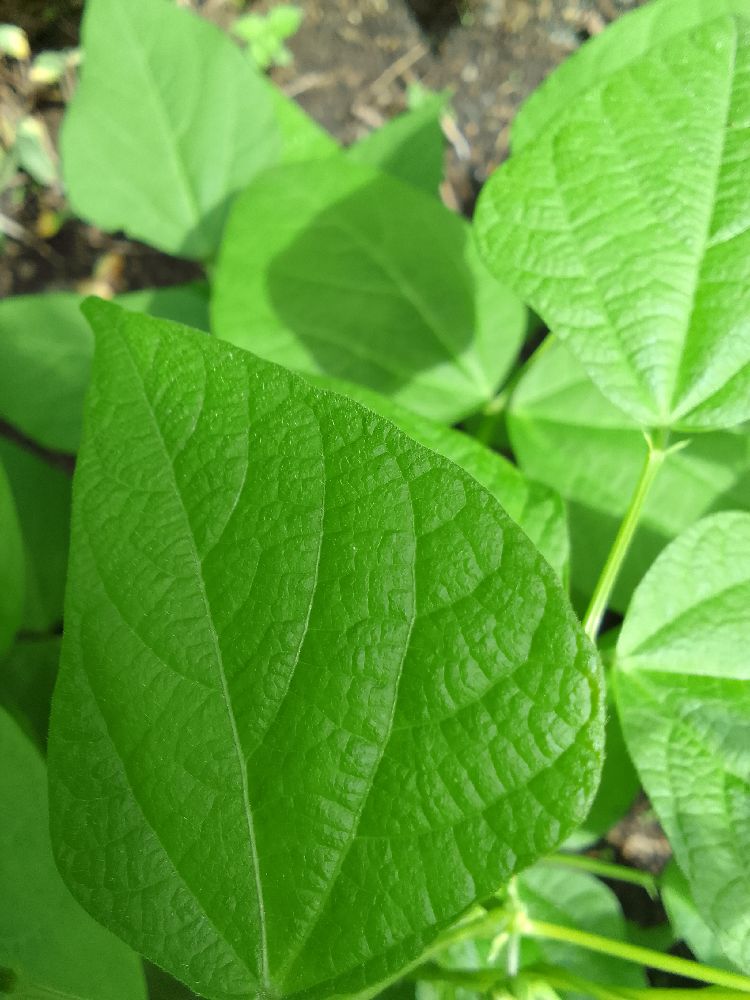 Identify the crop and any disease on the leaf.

common bean, healthy
